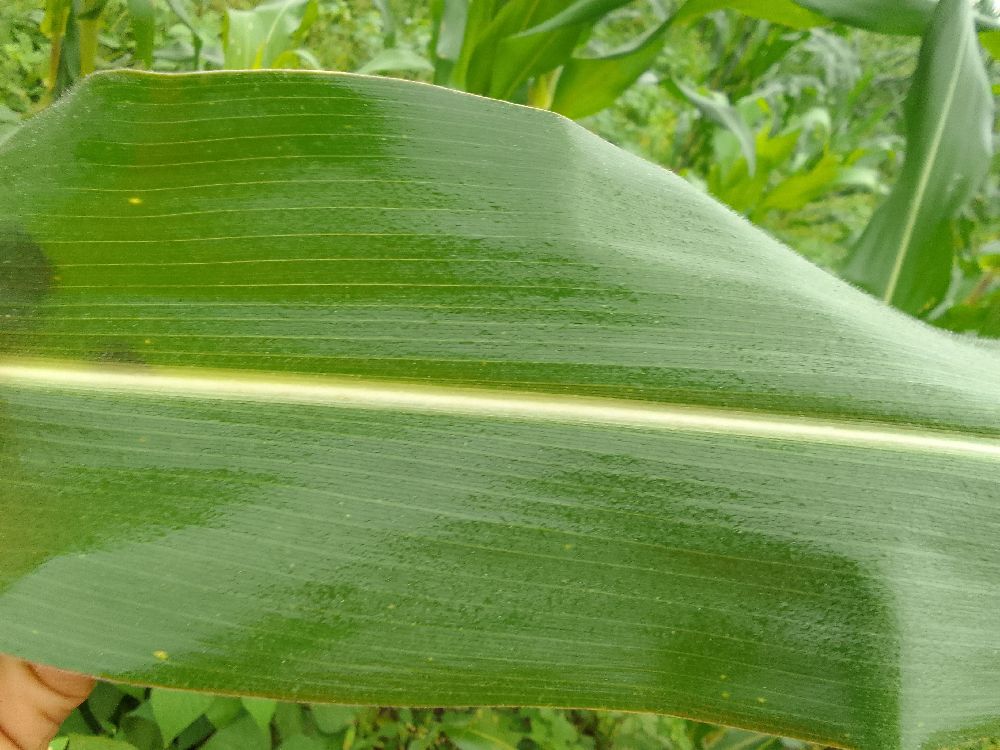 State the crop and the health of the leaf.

maize, healthy
